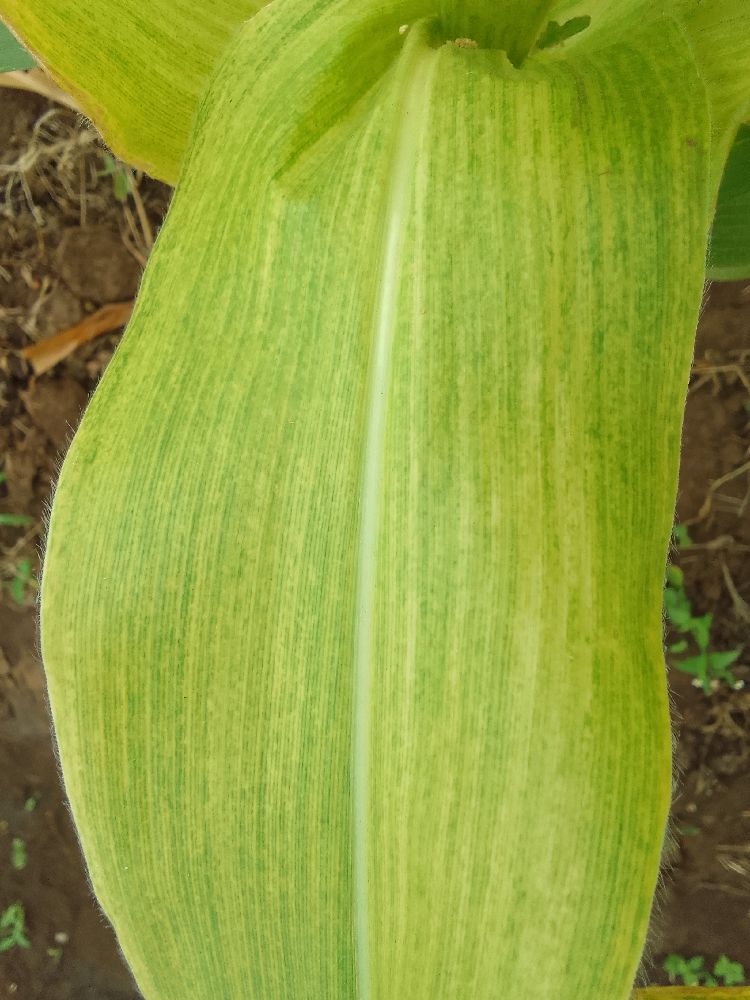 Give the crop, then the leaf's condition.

maize, maize lethal necrosis
